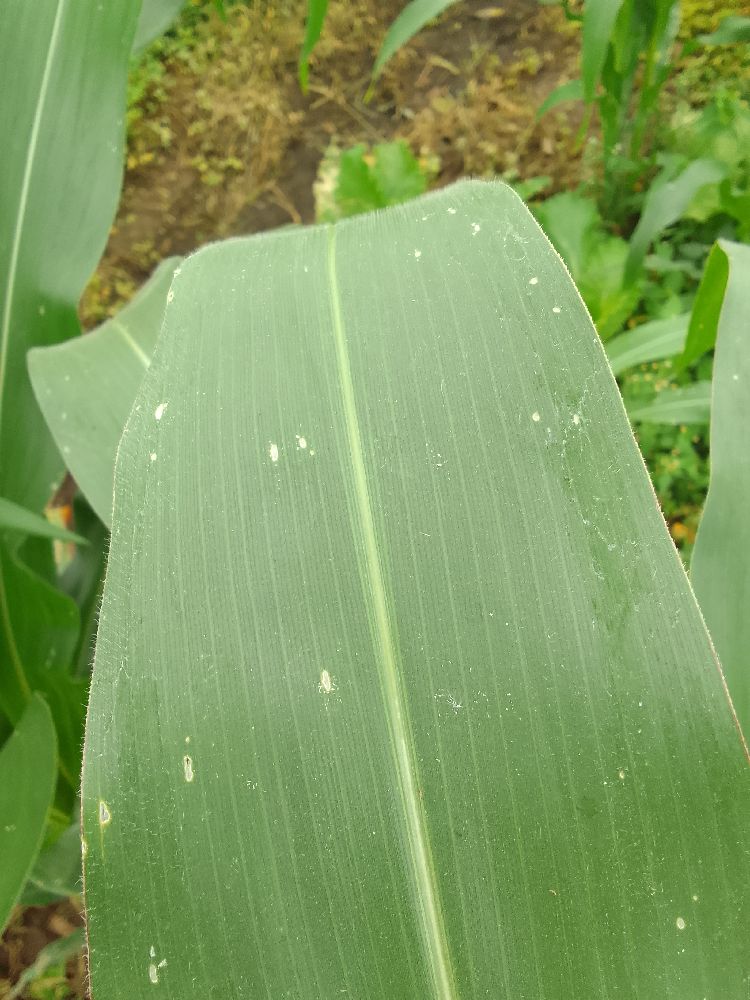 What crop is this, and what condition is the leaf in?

maize, healthy
